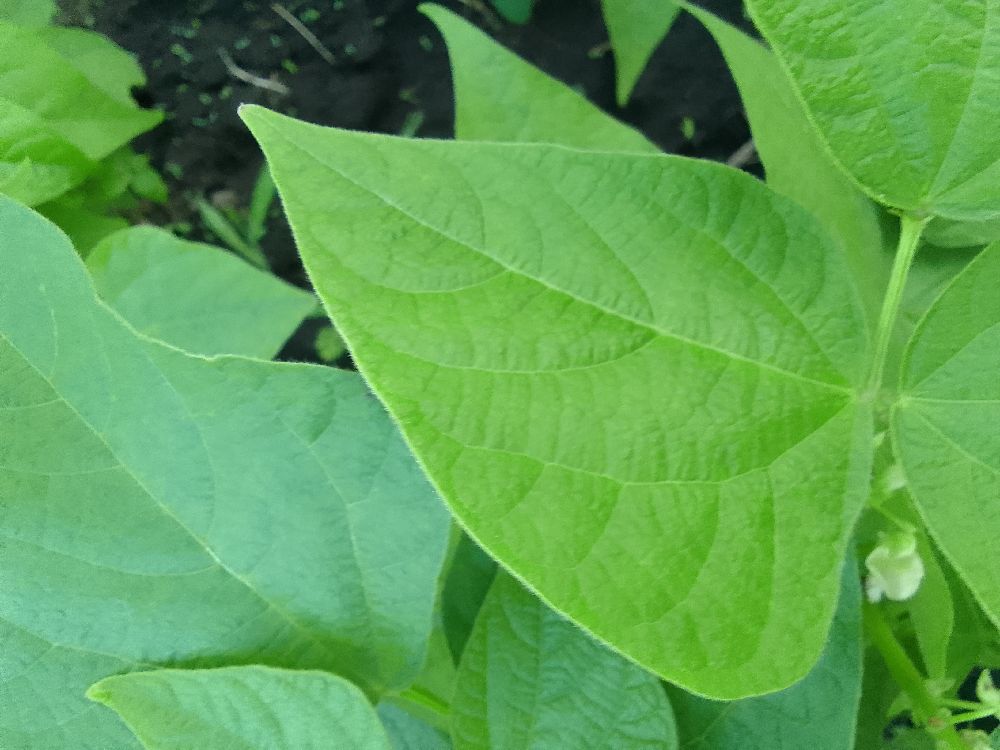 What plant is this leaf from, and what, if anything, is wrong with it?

common bean, healthy
